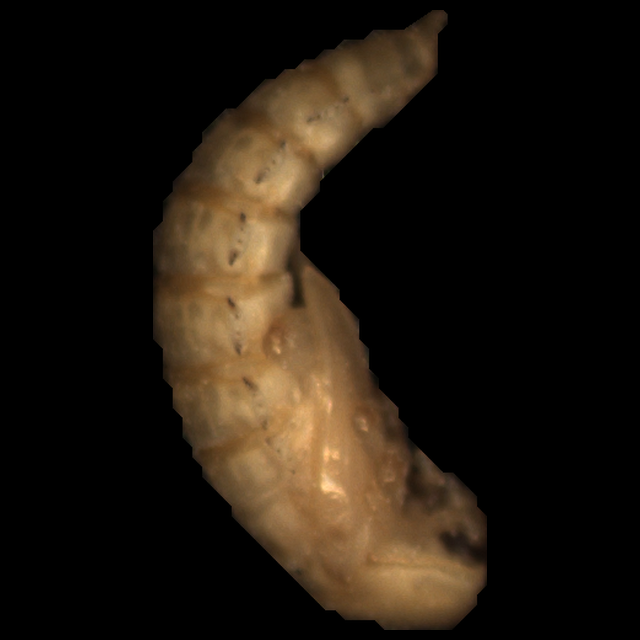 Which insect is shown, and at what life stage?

mealworm pupa
